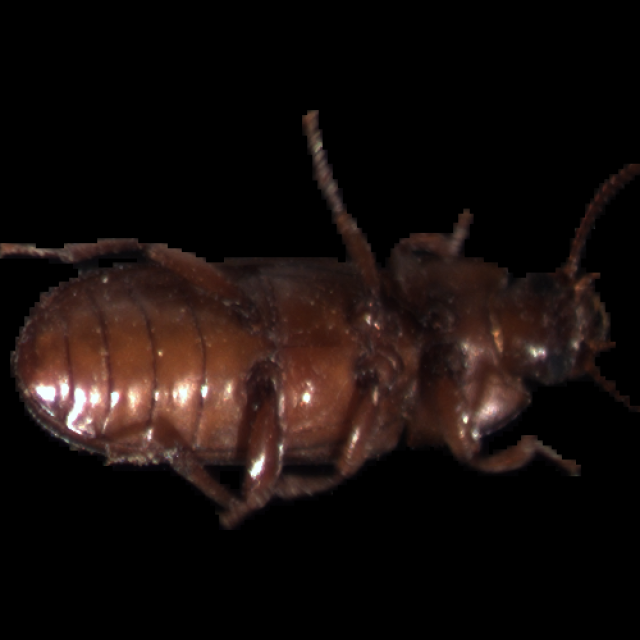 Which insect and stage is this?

mealworm beetle
